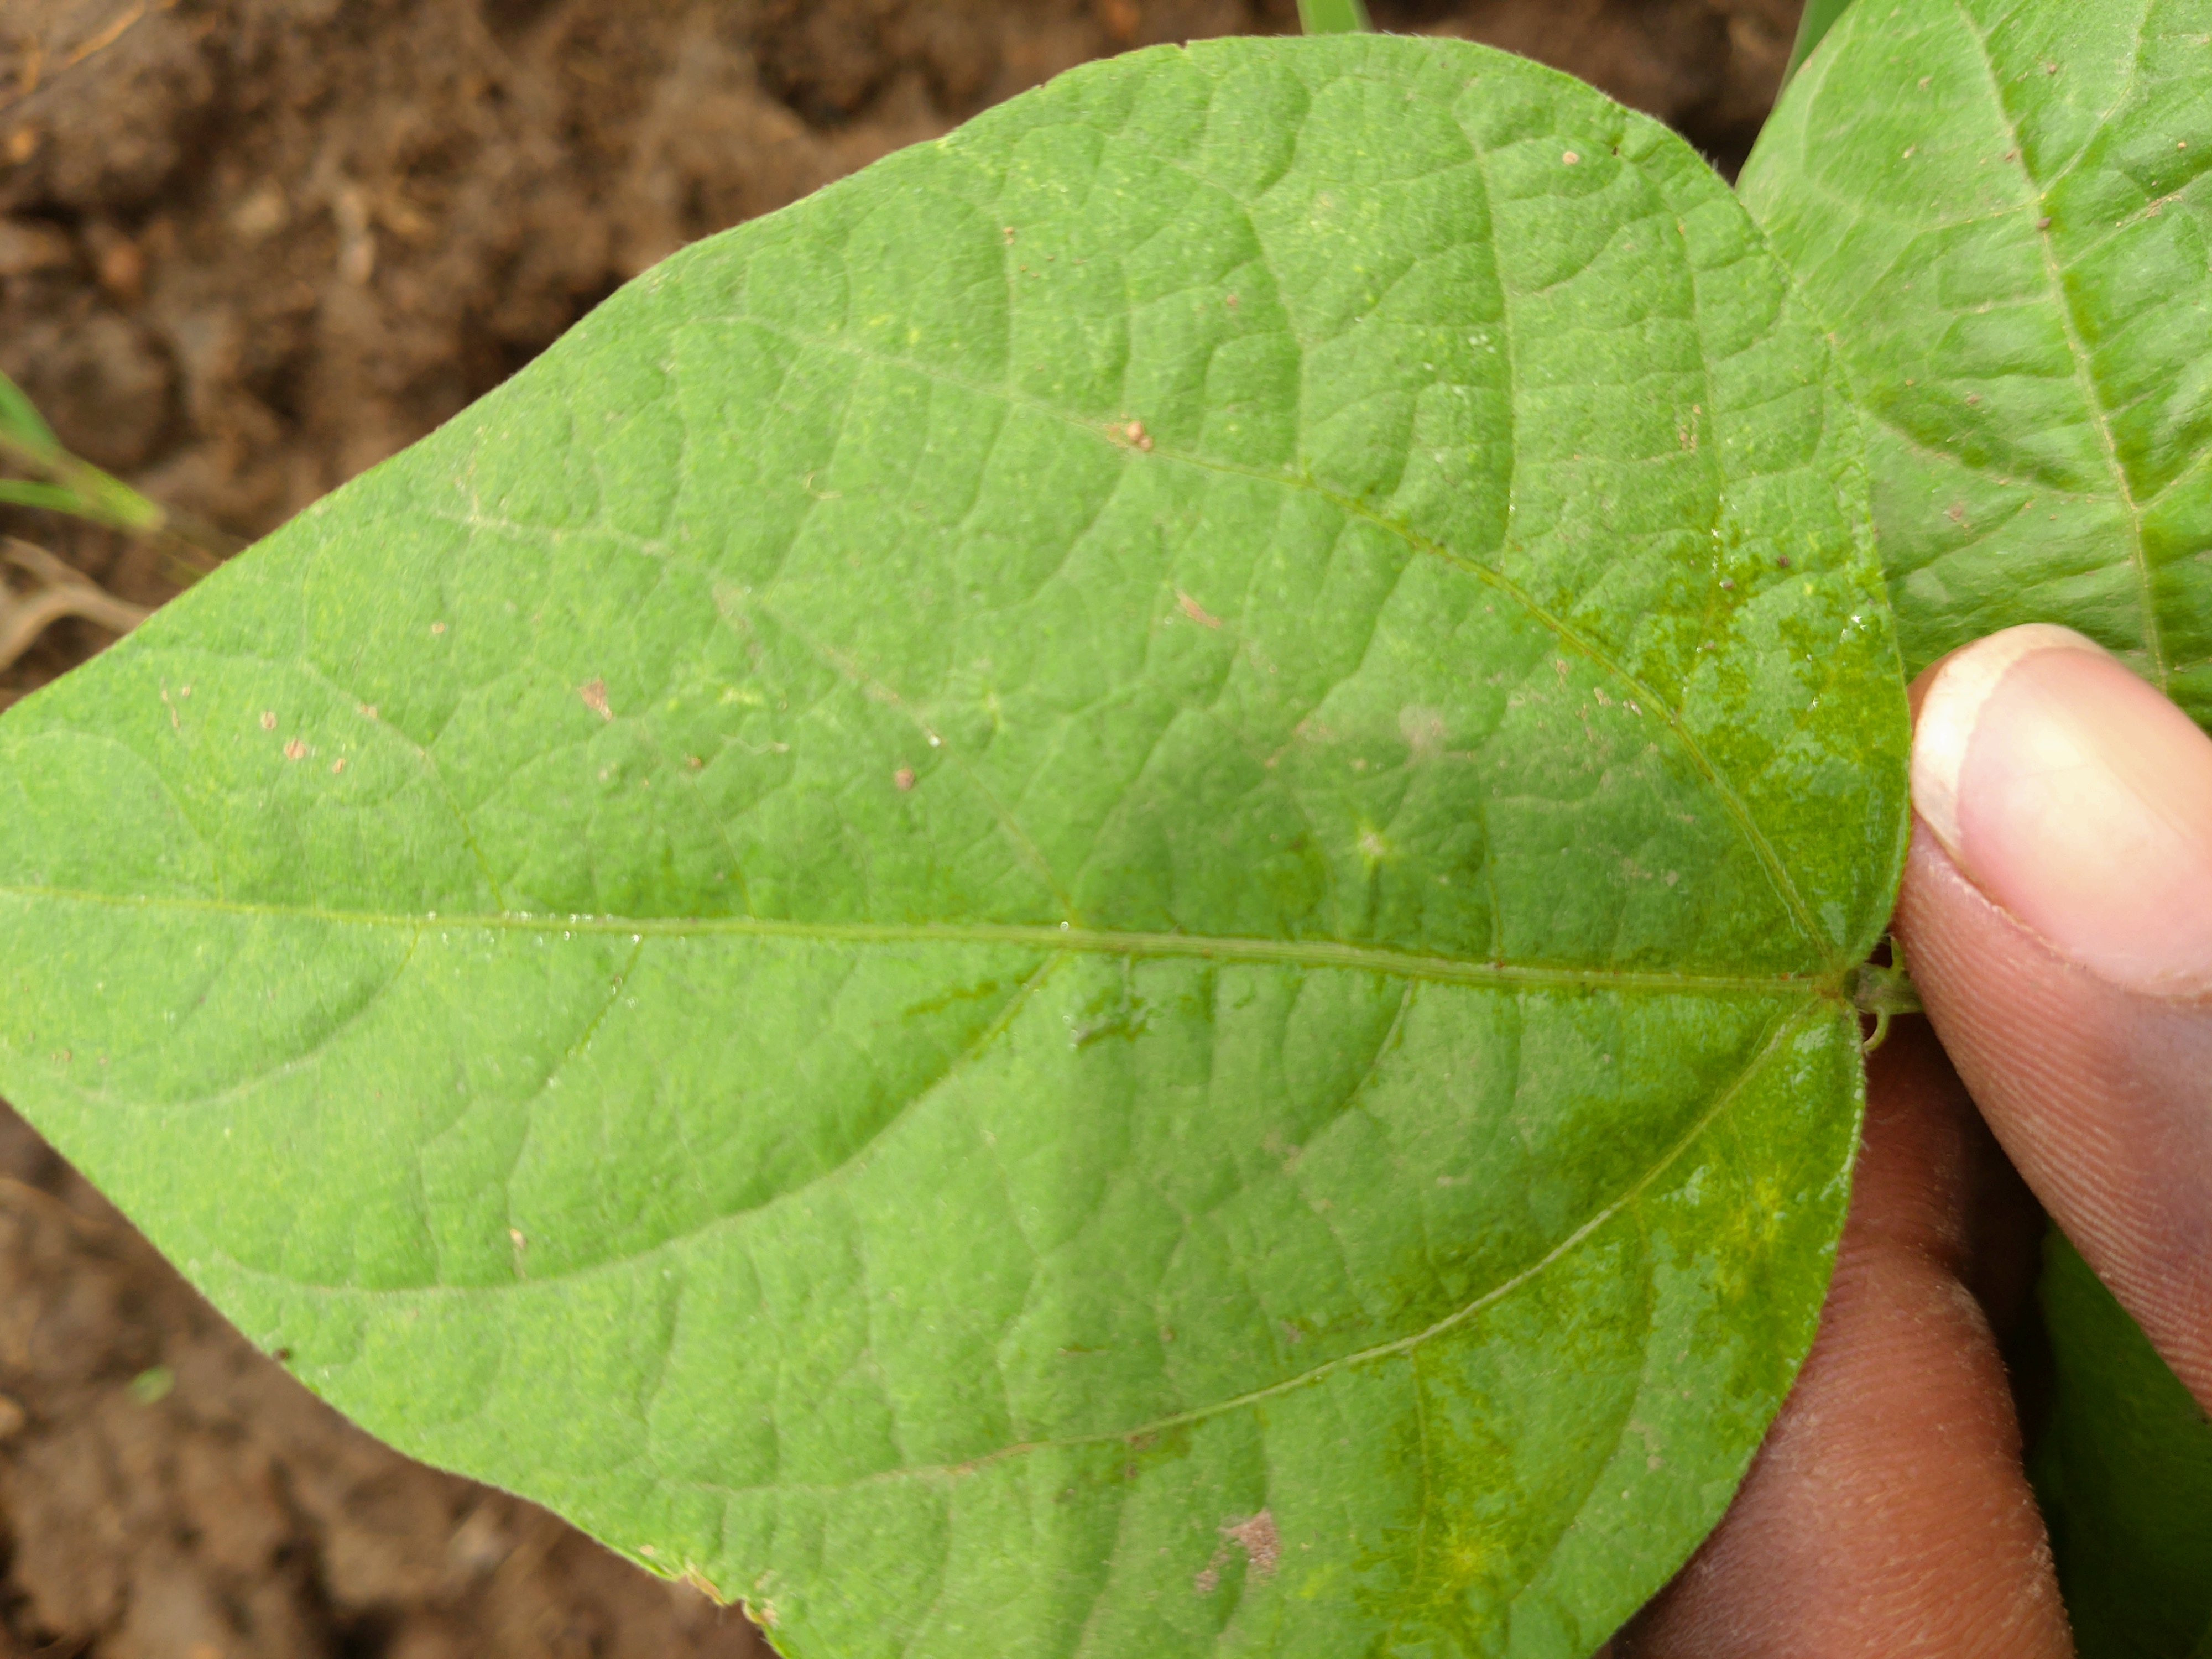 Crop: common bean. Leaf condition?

healthy
